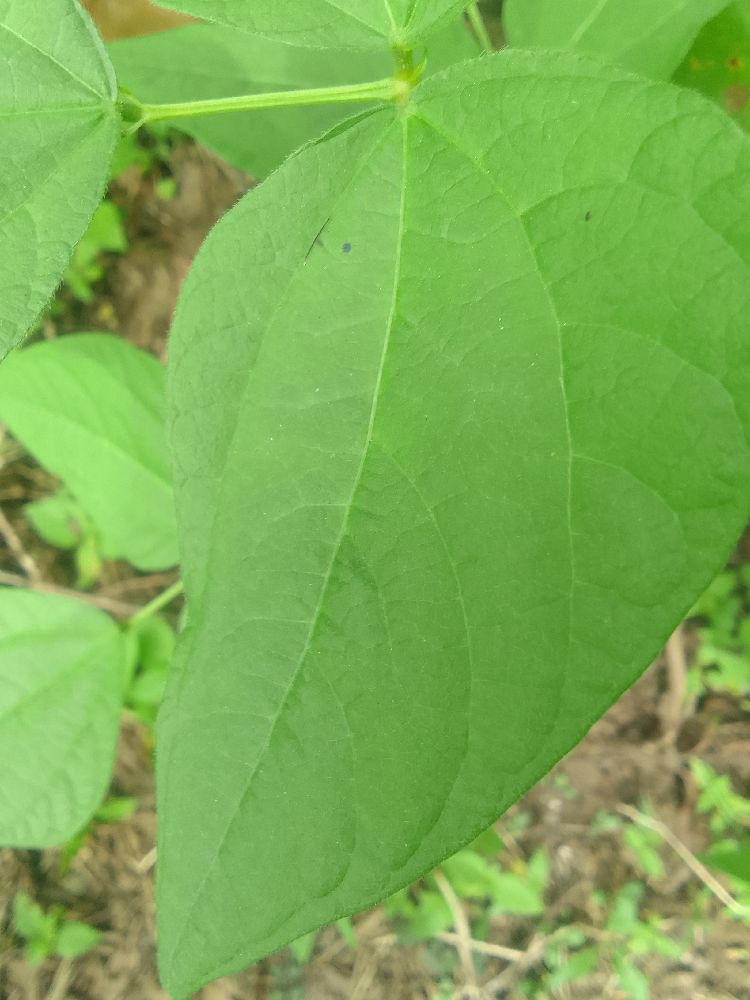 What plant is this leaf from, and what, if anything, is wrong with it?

common bean, healthy
